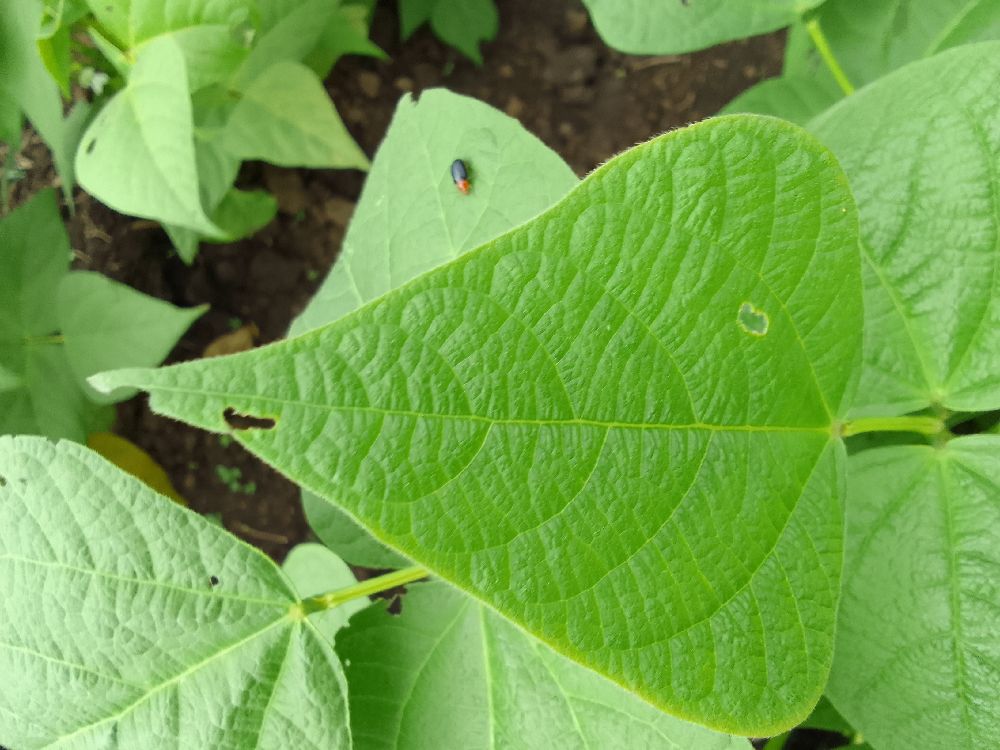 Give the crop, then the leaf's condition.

common bean, healthy
